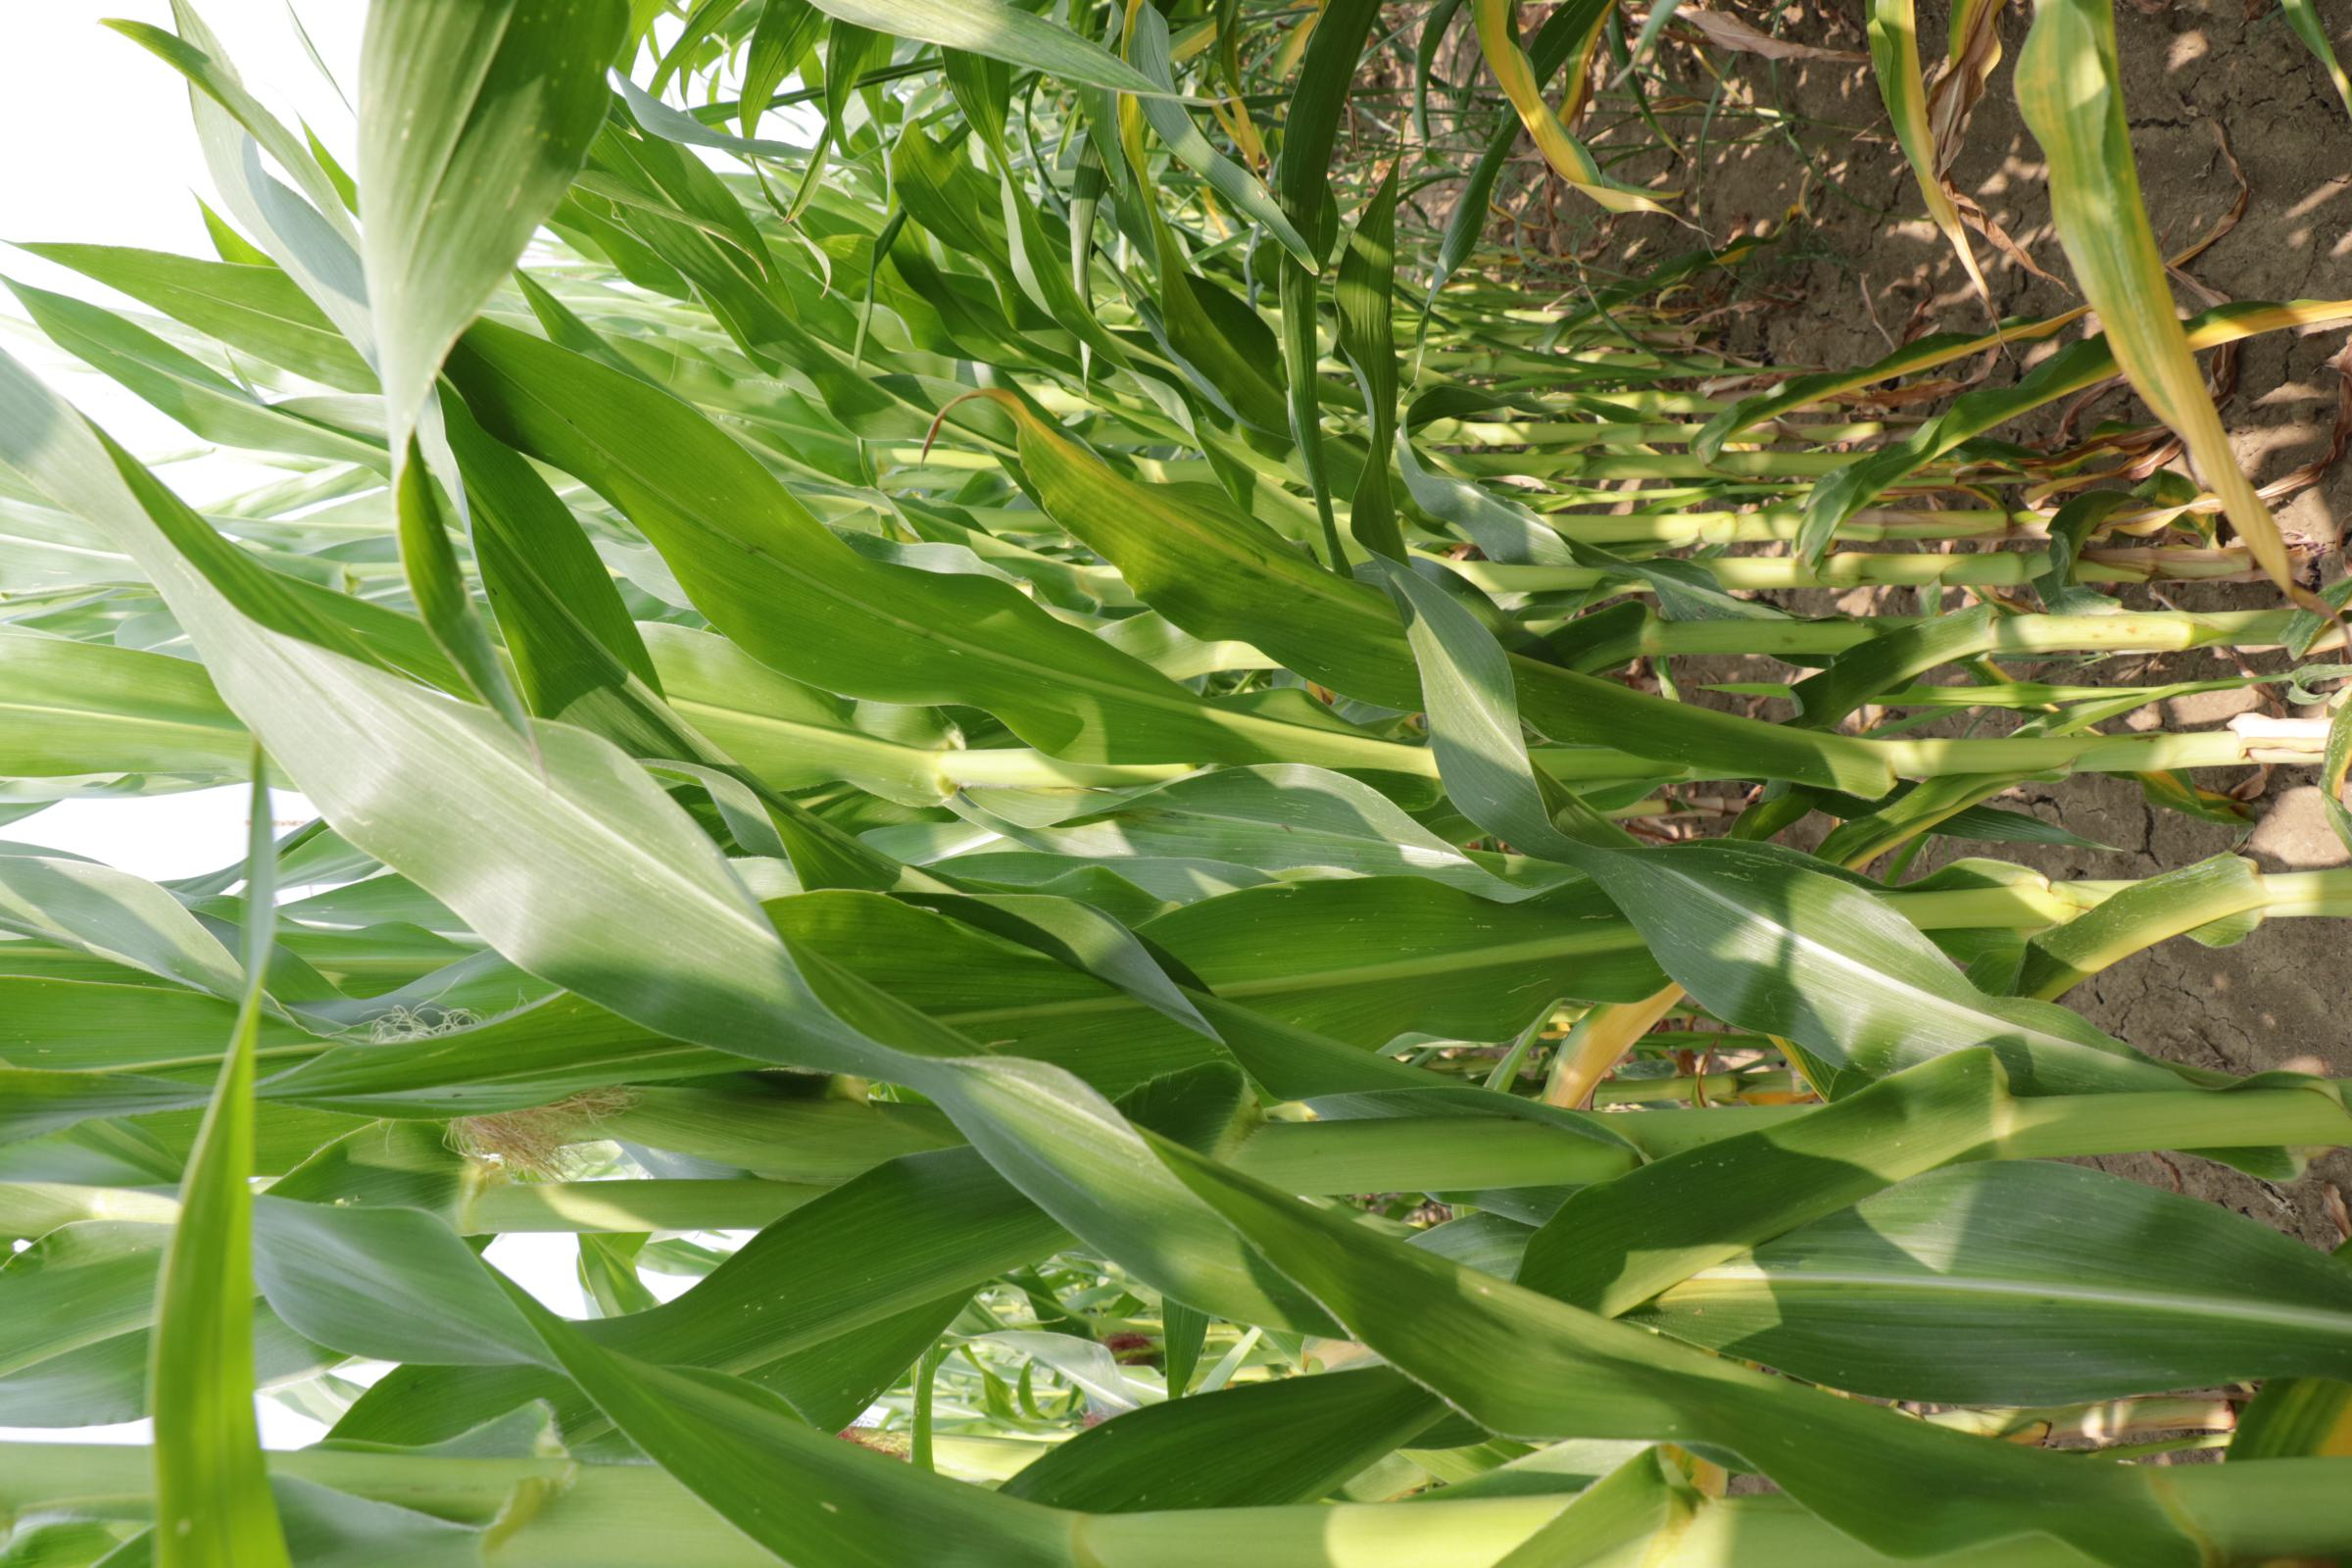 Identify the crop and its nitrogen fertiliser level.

maize, full nitrogen fertilisation
